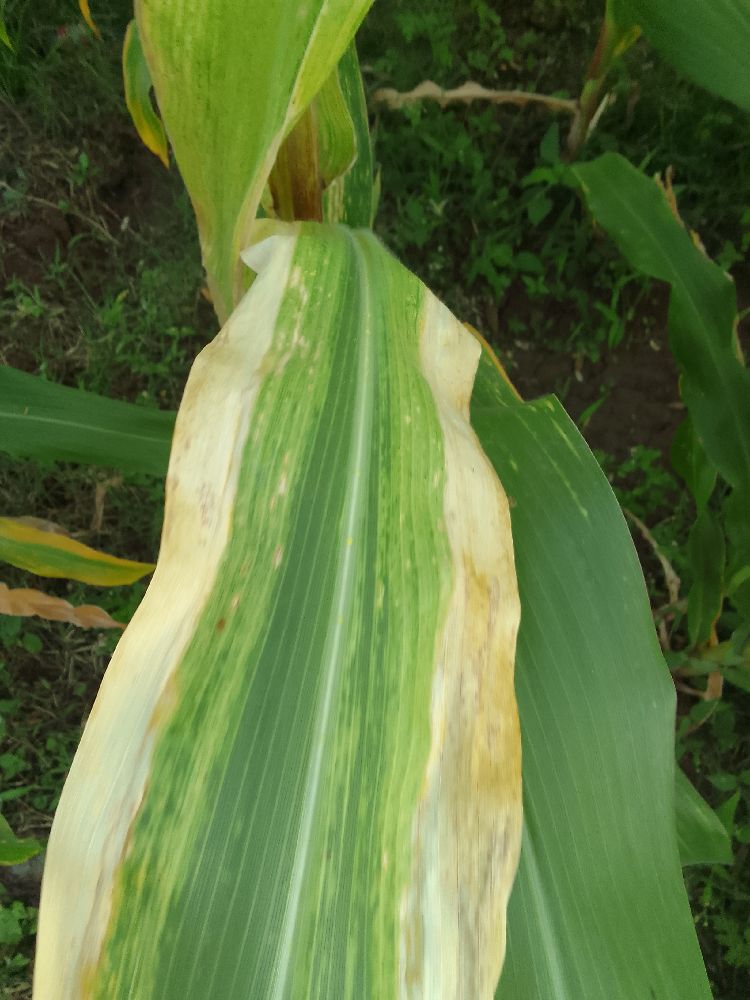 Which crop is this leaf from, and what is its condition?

maize, maize lethal necrosis
